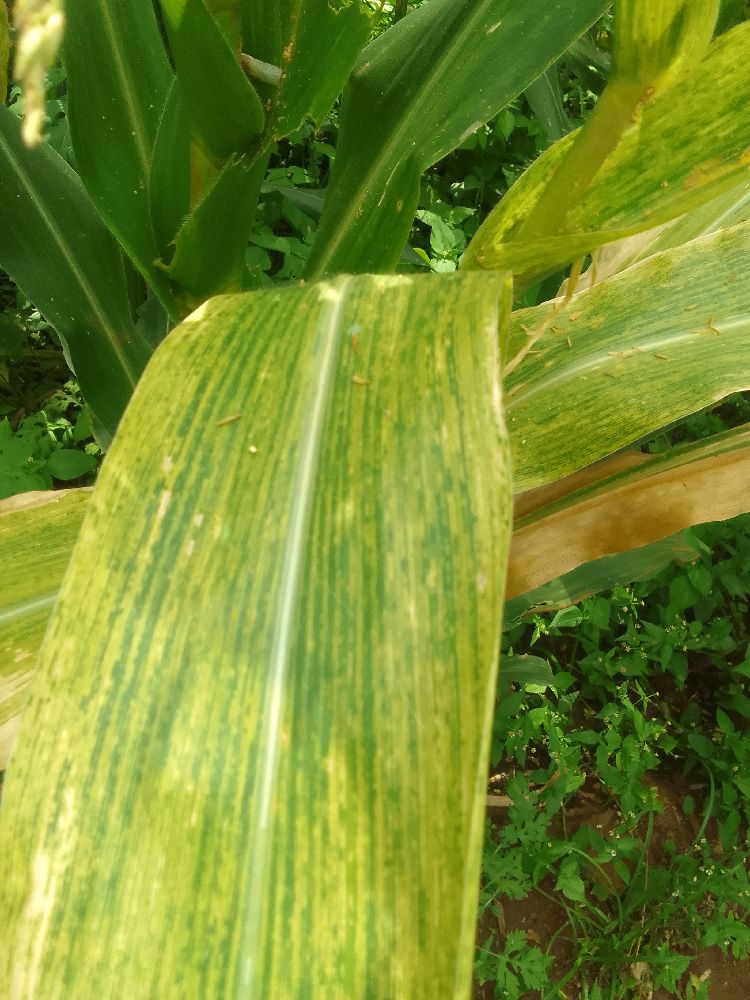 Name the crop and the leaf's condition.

maize, maize lethal necrosis
